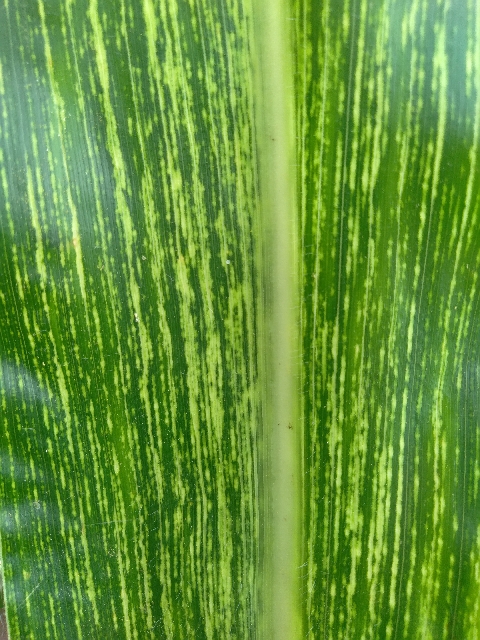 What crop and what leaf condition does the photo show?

maize, maize streak virus
